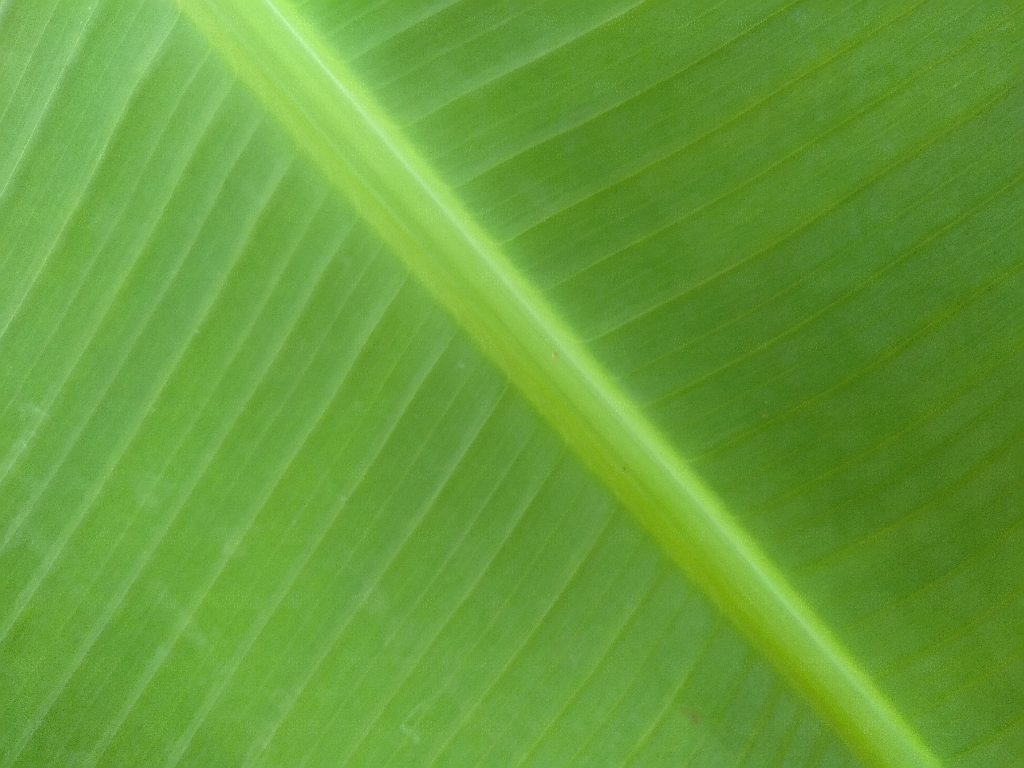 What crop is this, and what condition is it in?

banana, healthy
